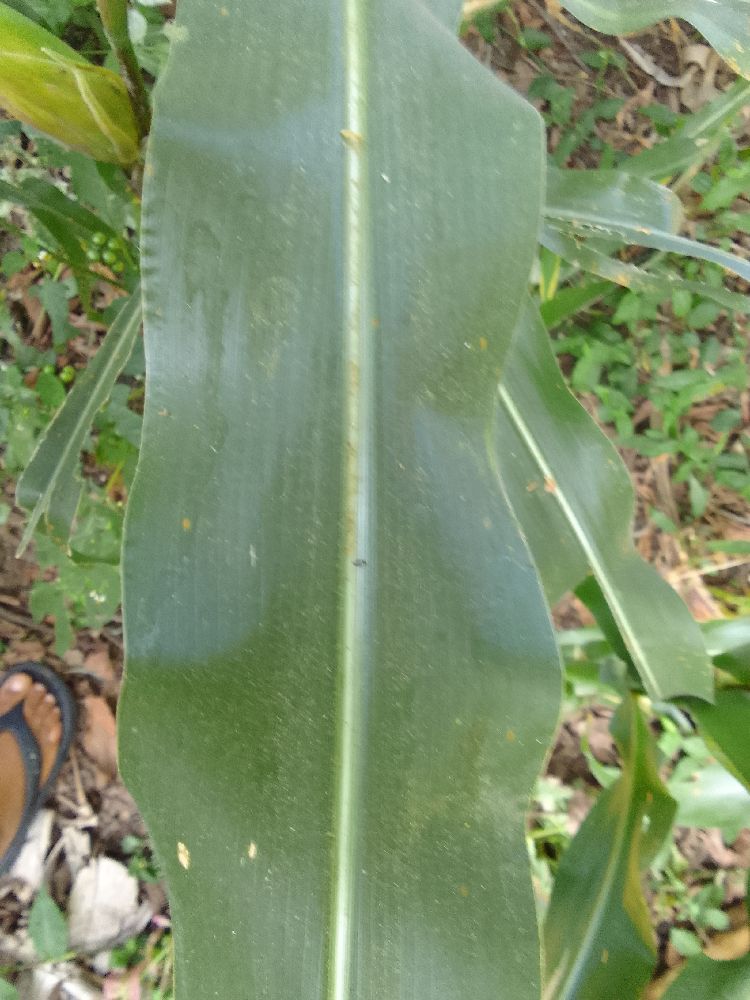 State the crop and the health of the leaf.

maize, healthy
